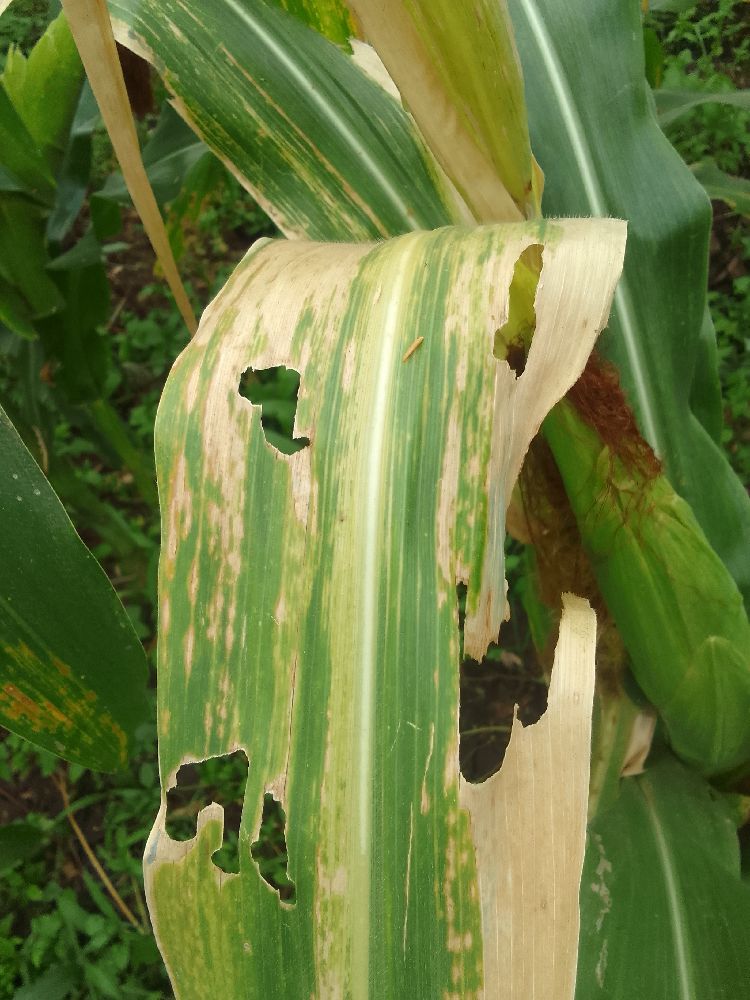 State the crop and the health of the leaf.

maize, maize lethal necrosis
